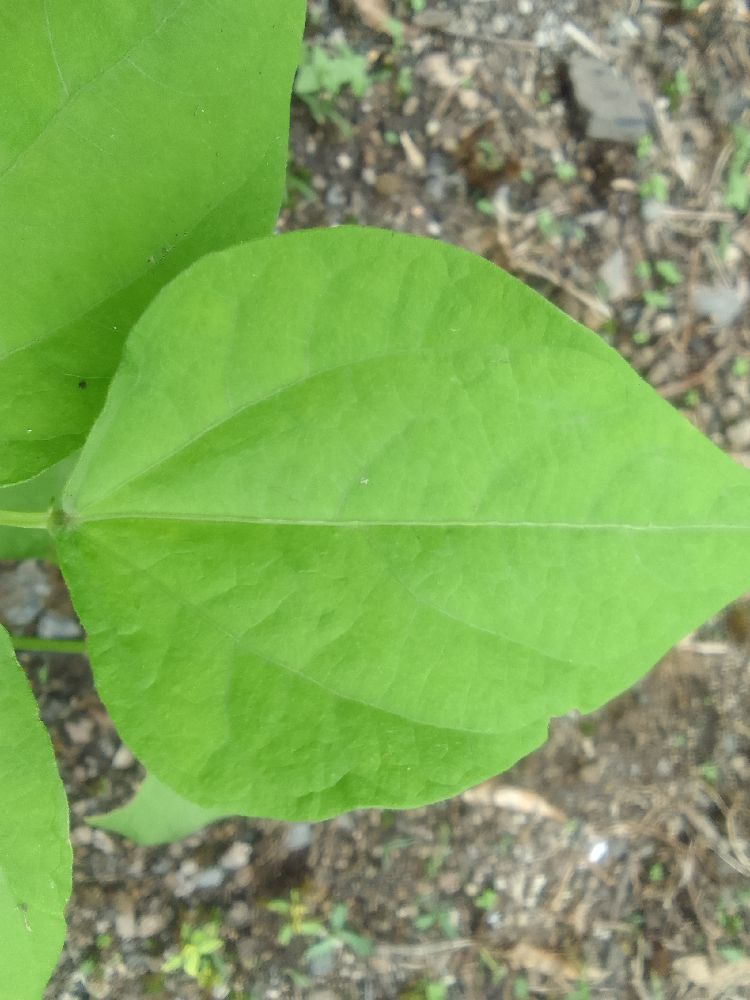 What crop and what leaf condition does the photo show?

common bean, healthy
